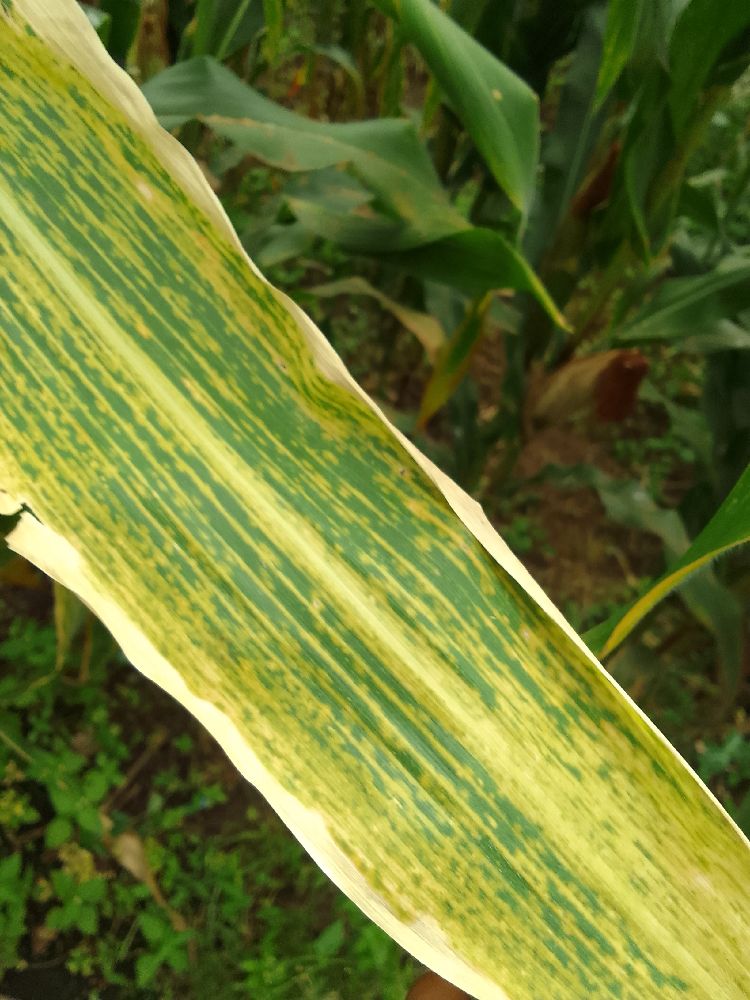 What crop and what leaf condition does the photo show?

maize, maize lethal necrosis
